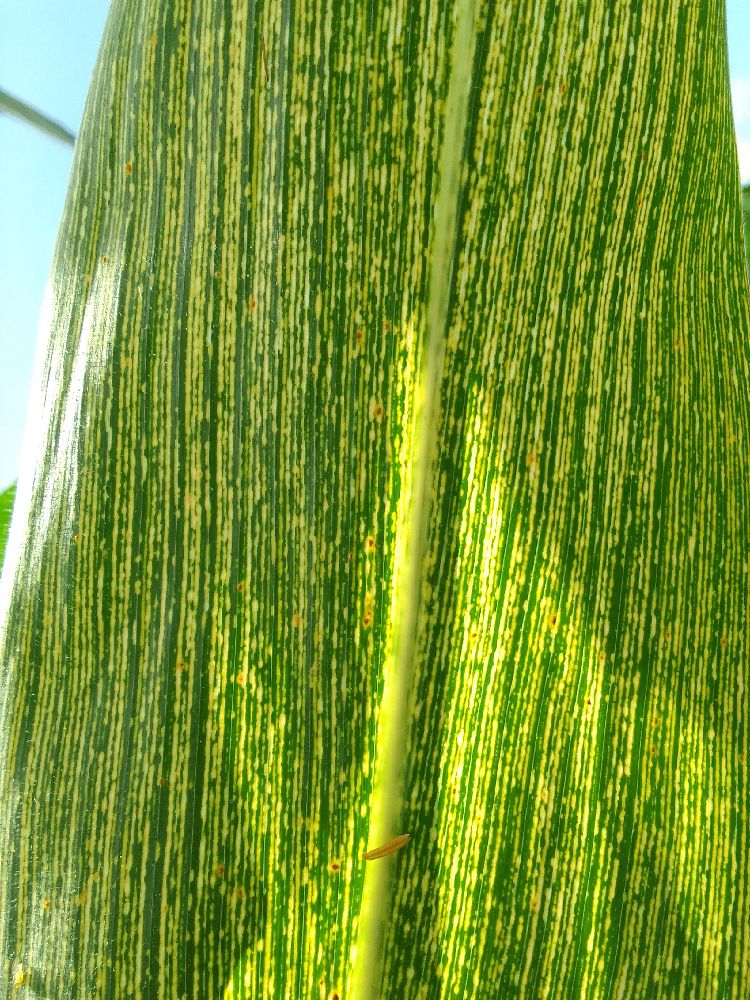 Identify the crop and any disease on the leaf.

maize, maize streak virus
